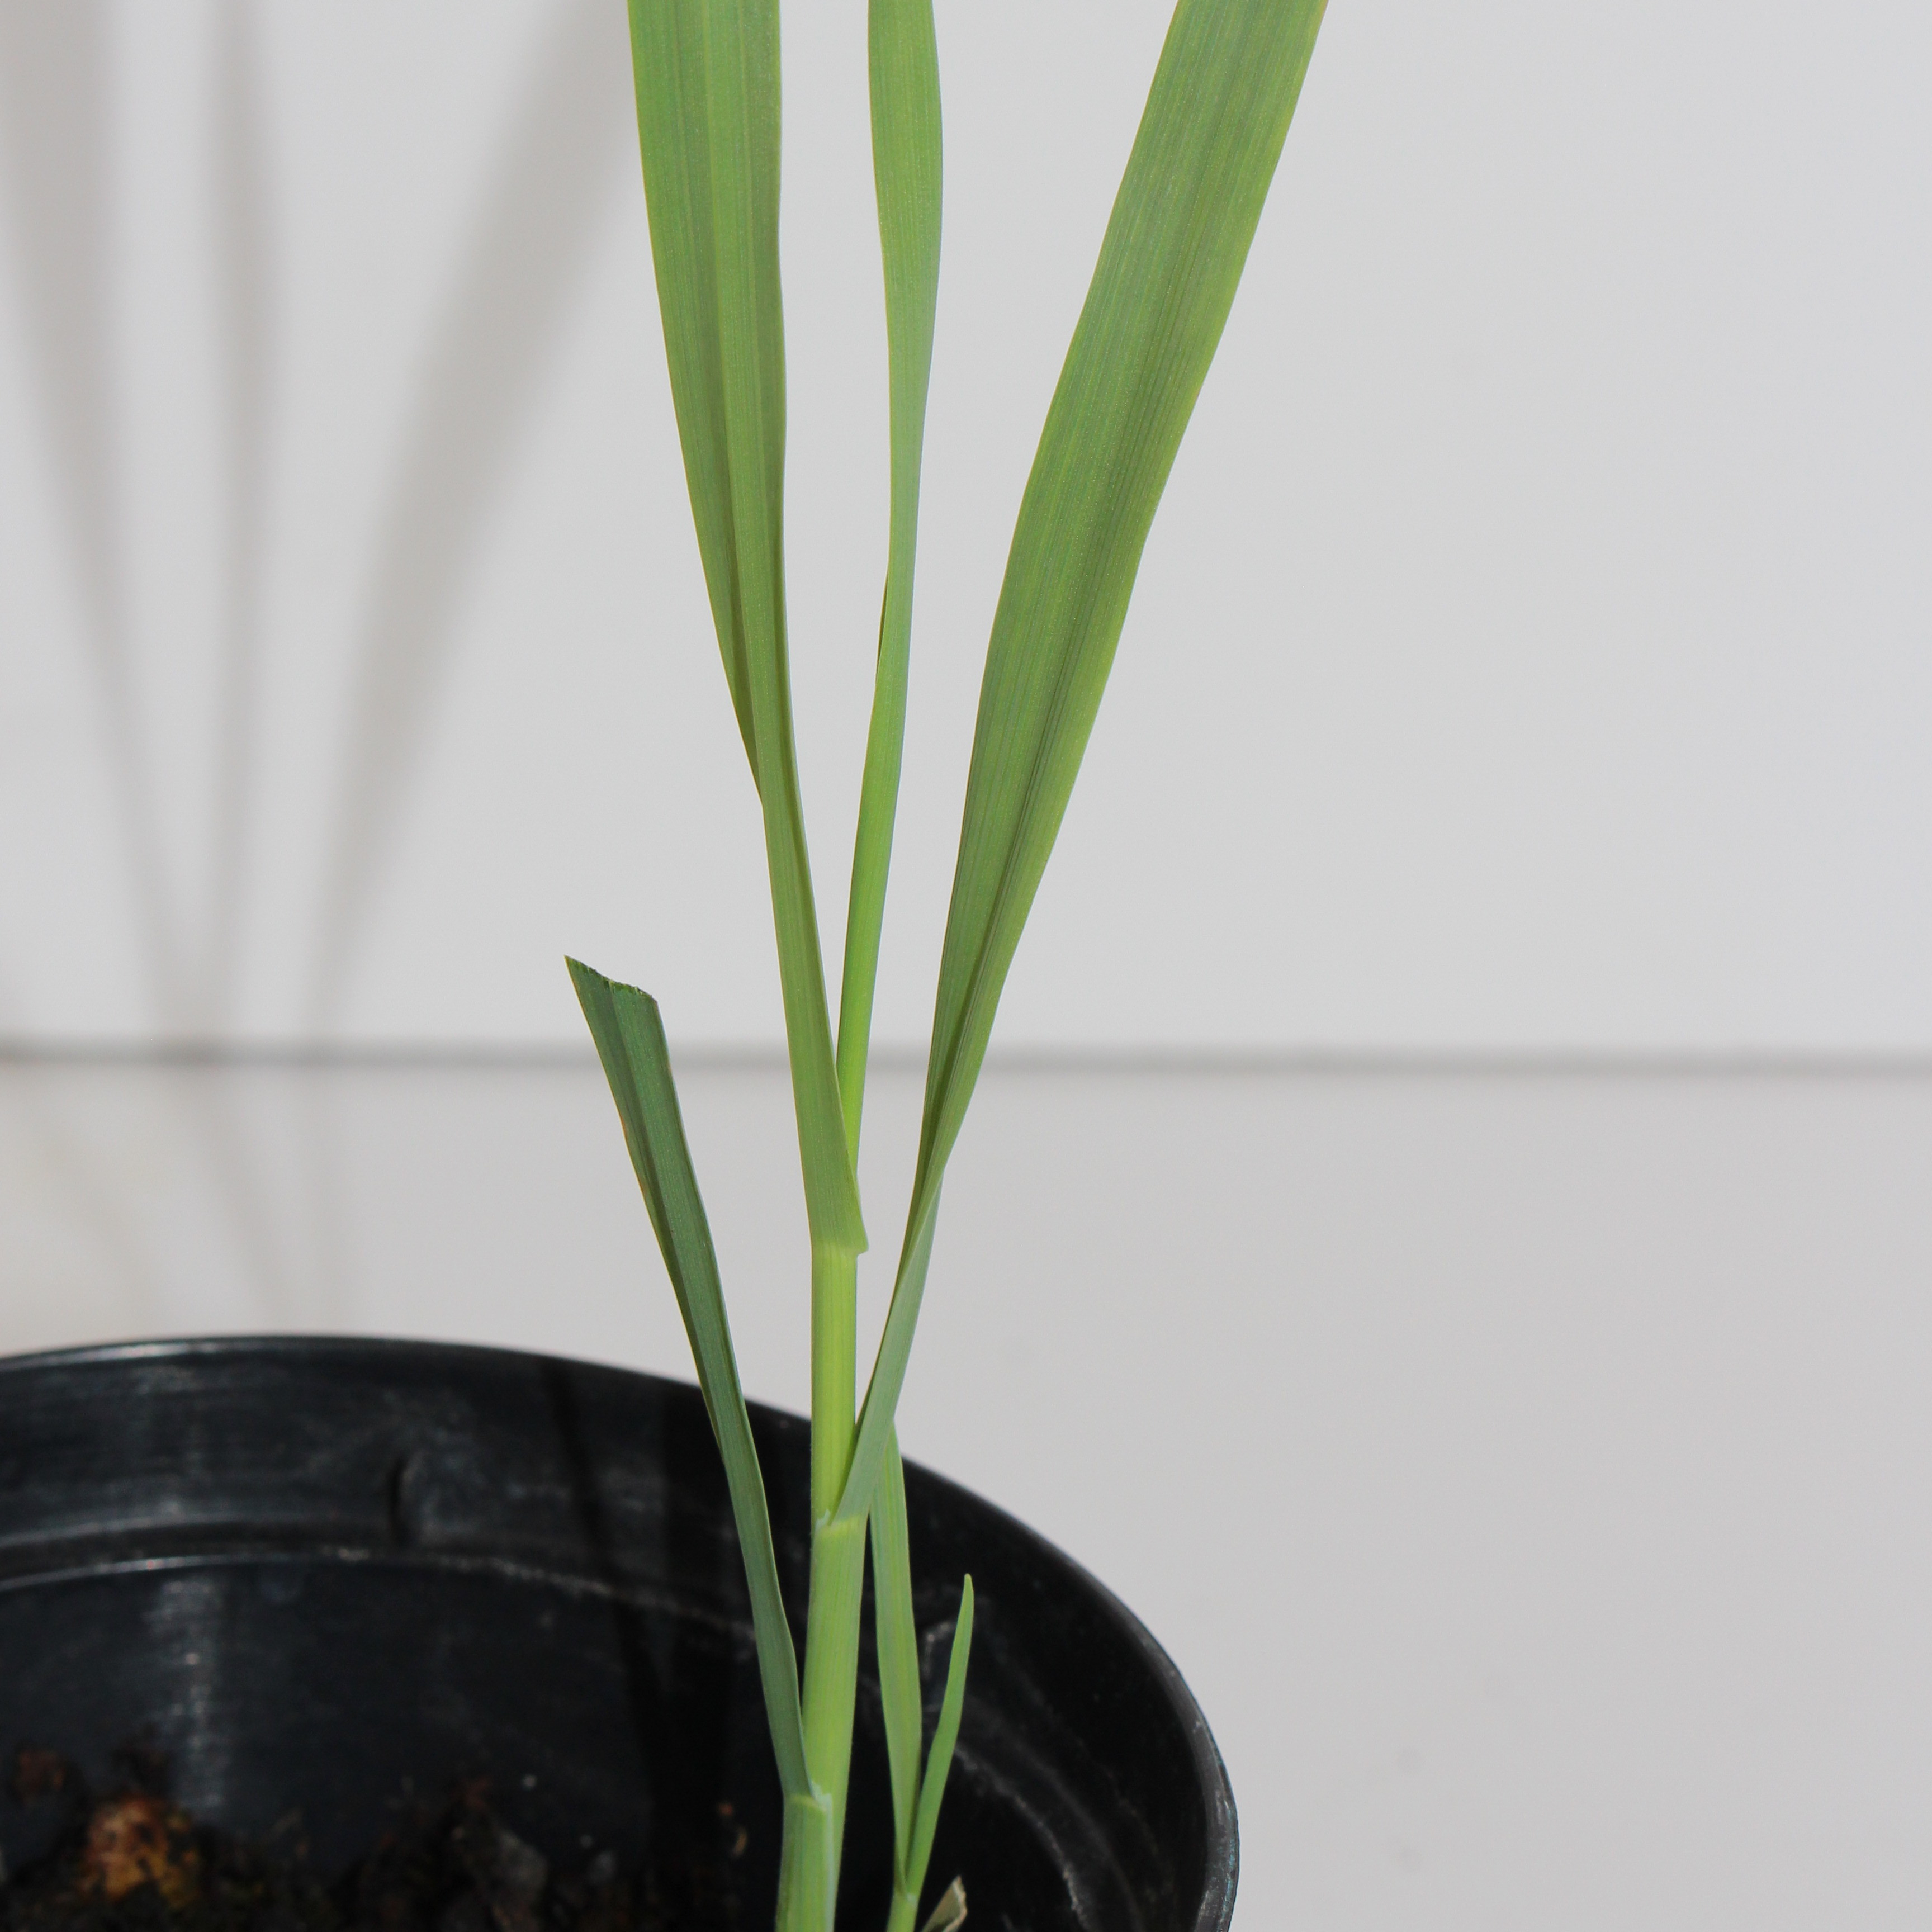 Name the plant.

Avena sterilis
